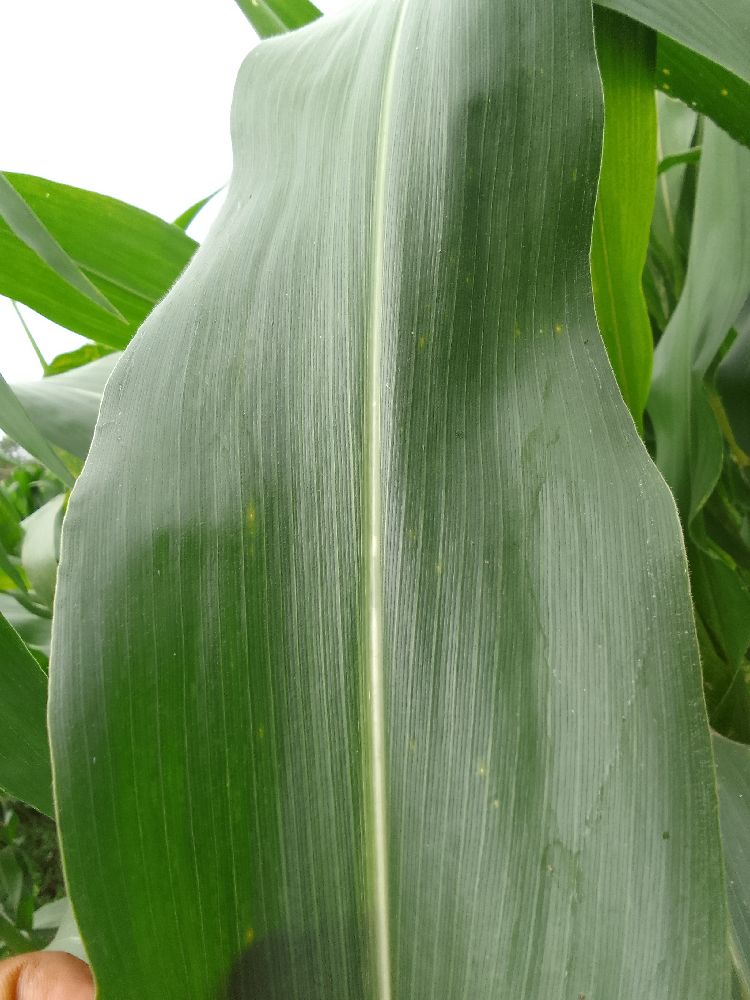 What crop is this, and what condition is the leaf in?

maize, healthy
